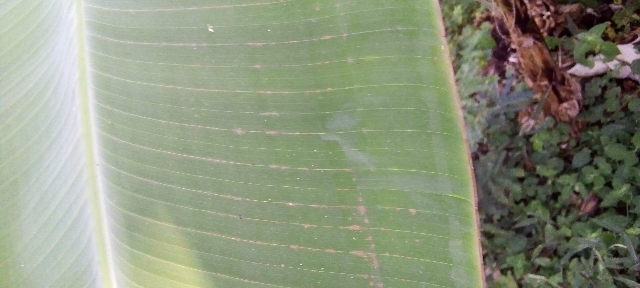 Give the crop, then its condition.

banana, healthy
